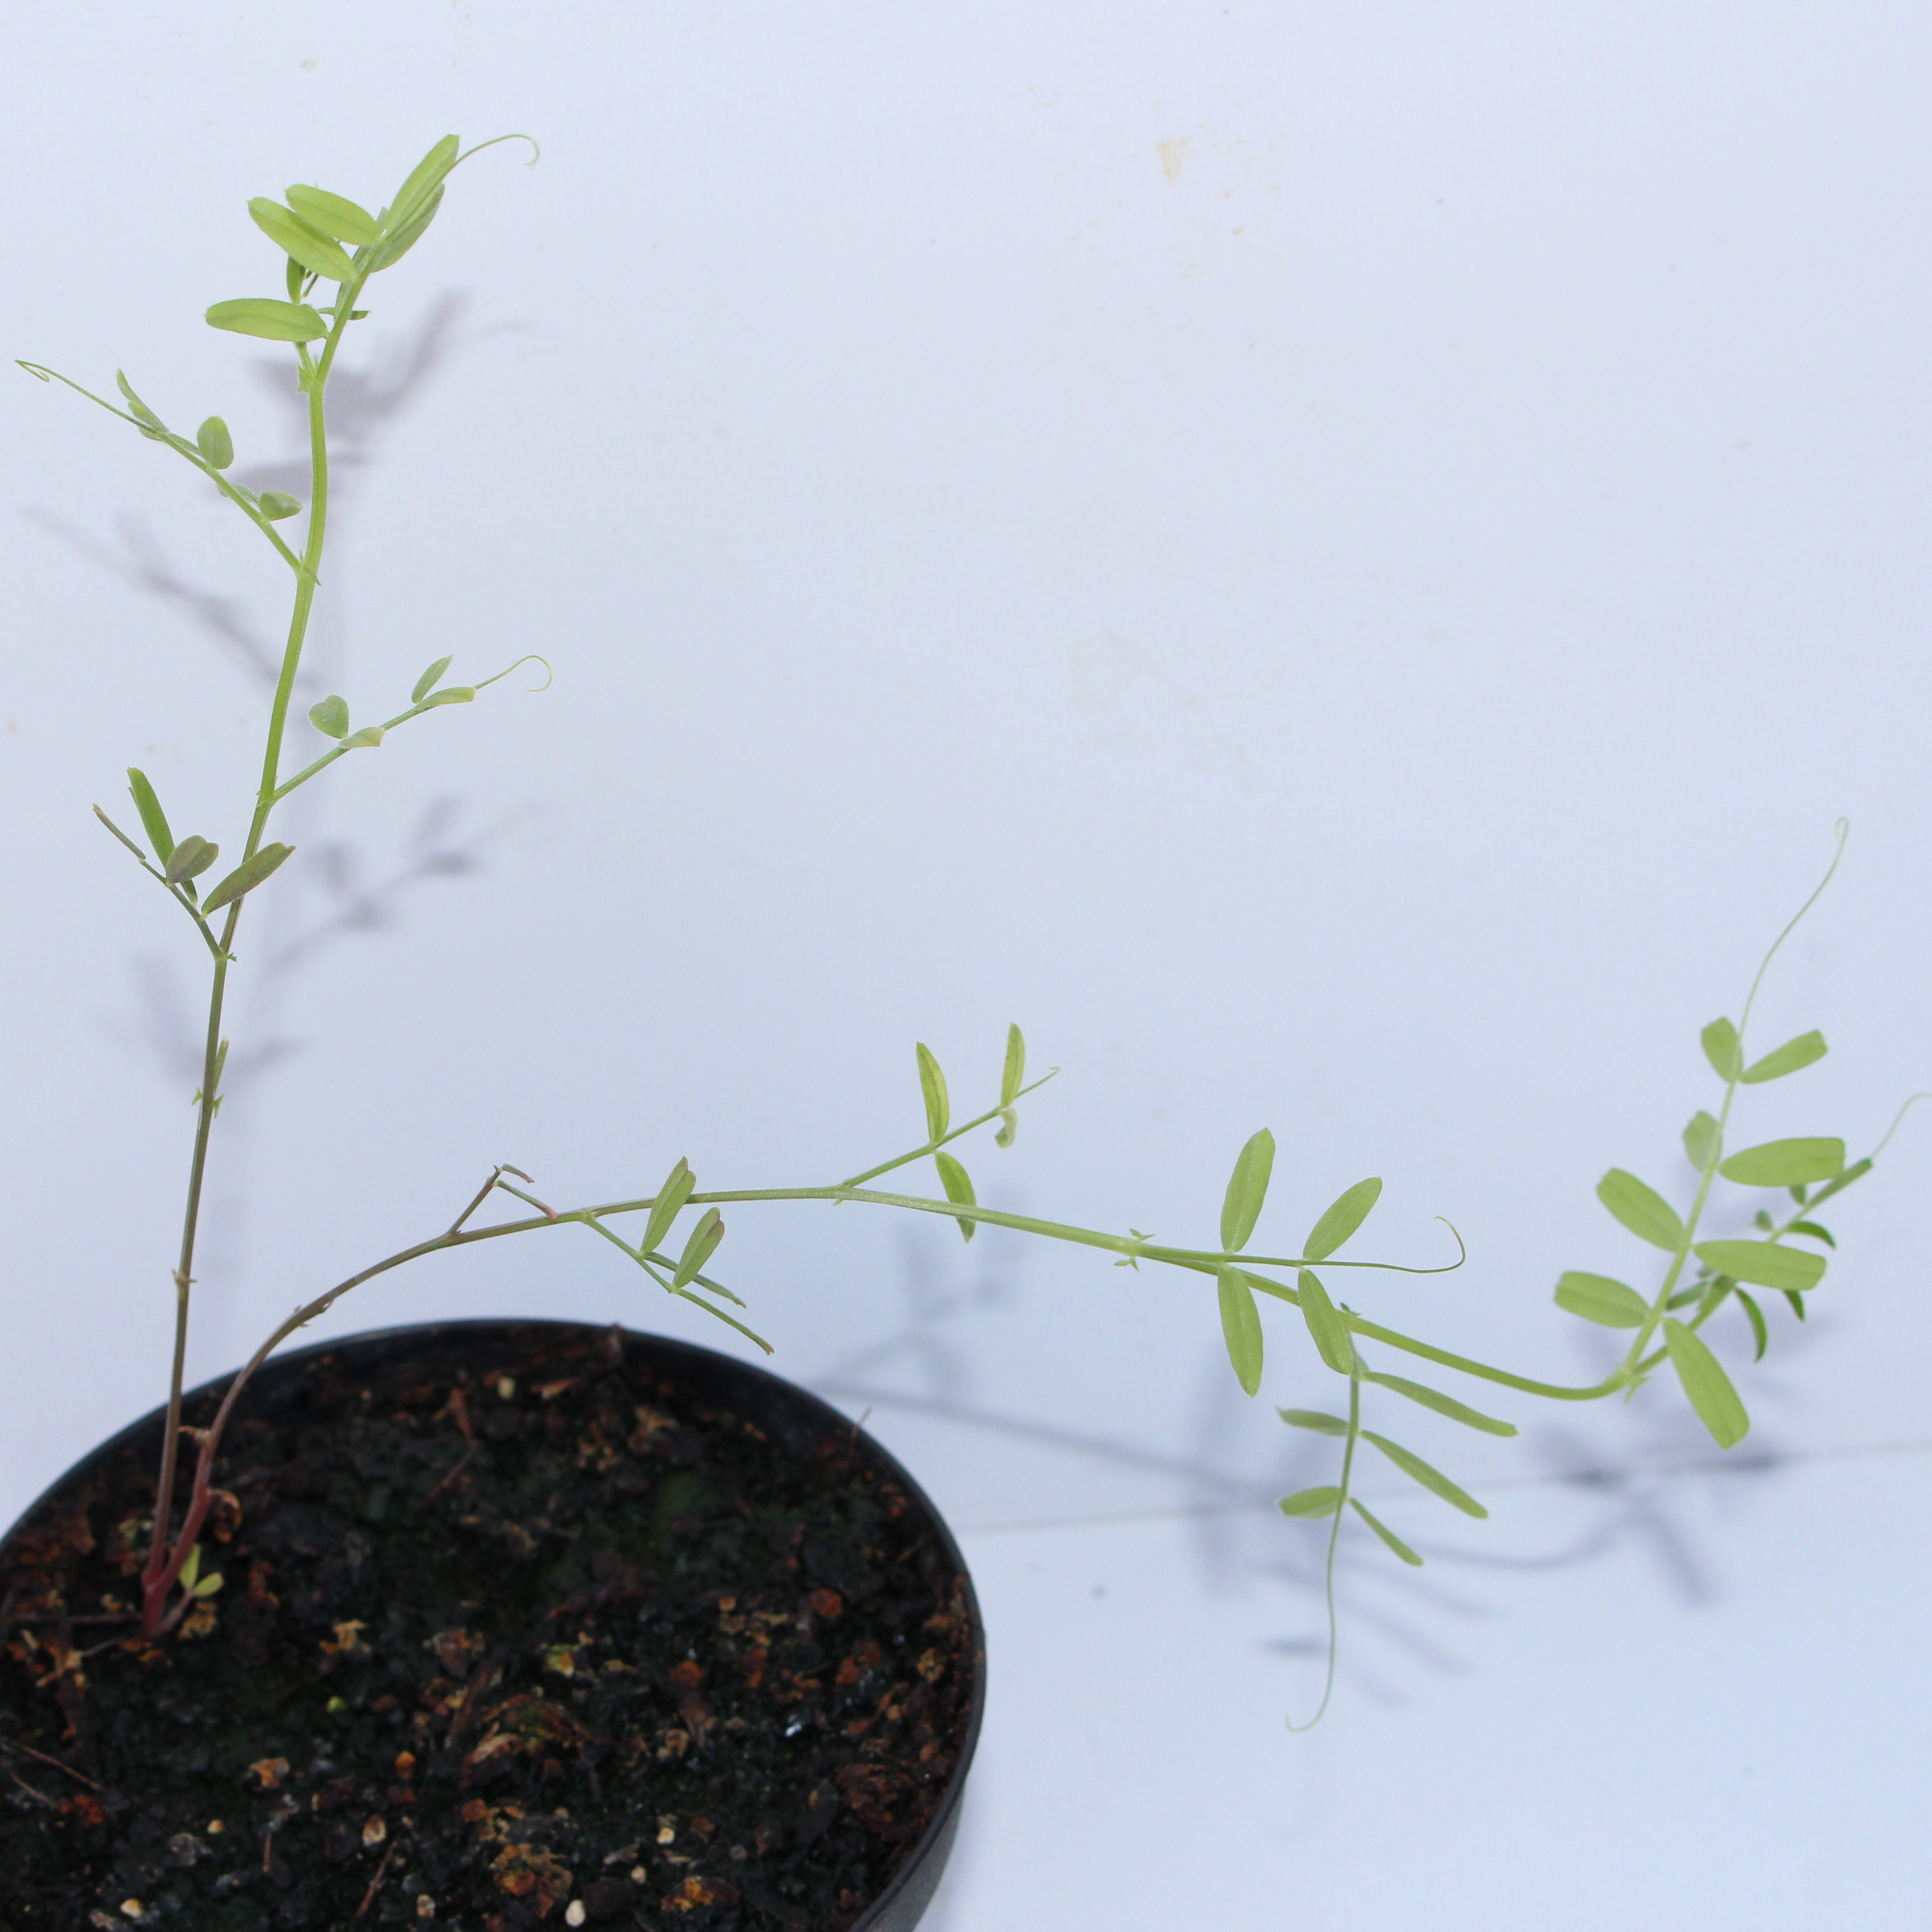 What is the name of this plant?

Vicia sativa
